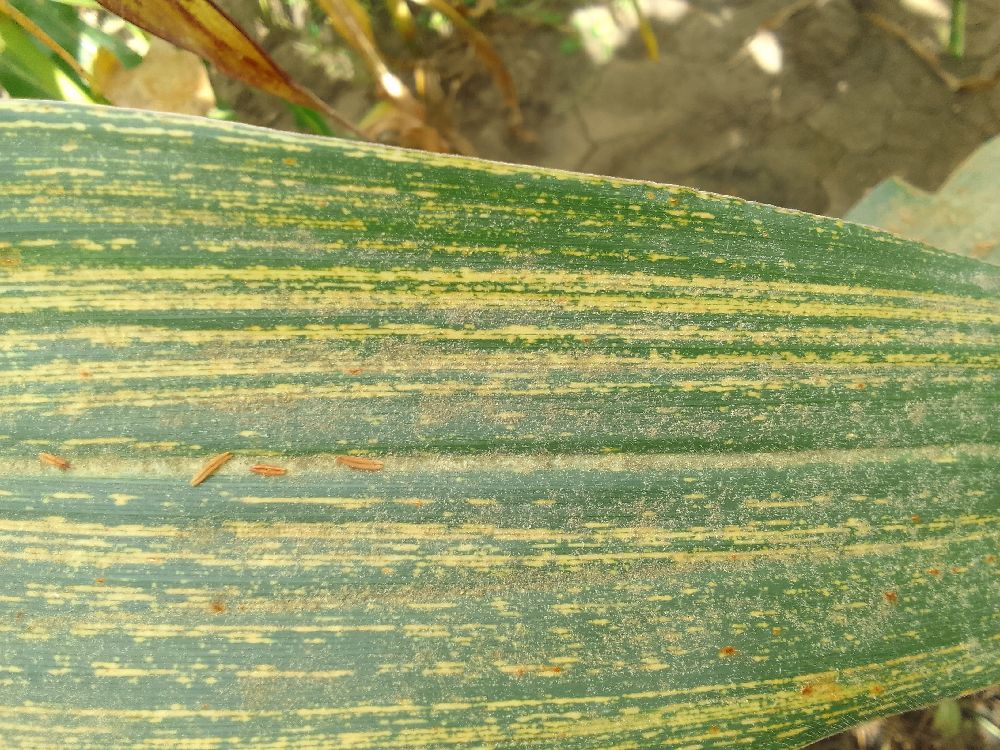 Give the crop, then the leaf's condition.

maize, maize streak virus
